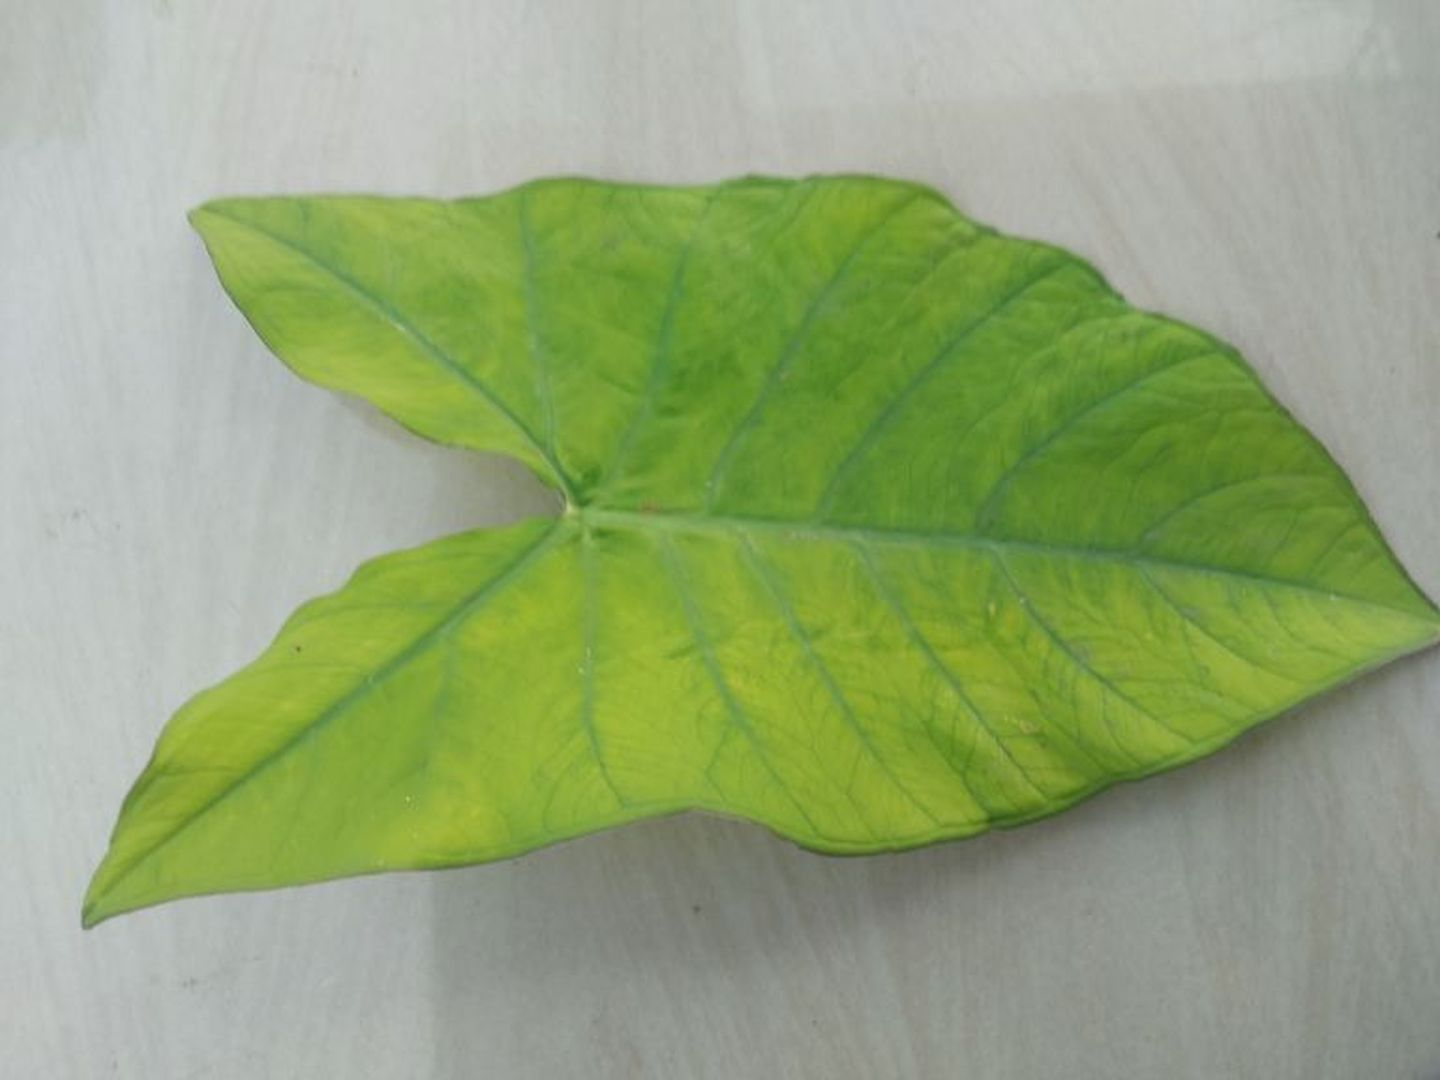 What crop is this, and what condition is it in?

taro, mosaic
